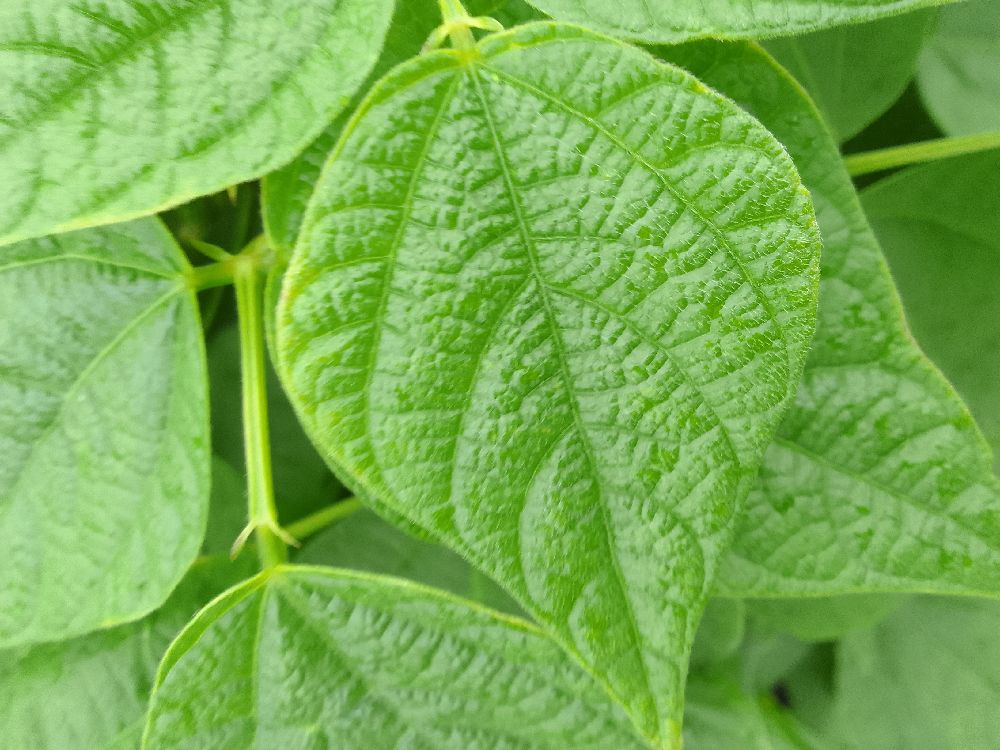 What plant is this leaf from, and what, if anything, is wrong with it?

common bean, healthy
